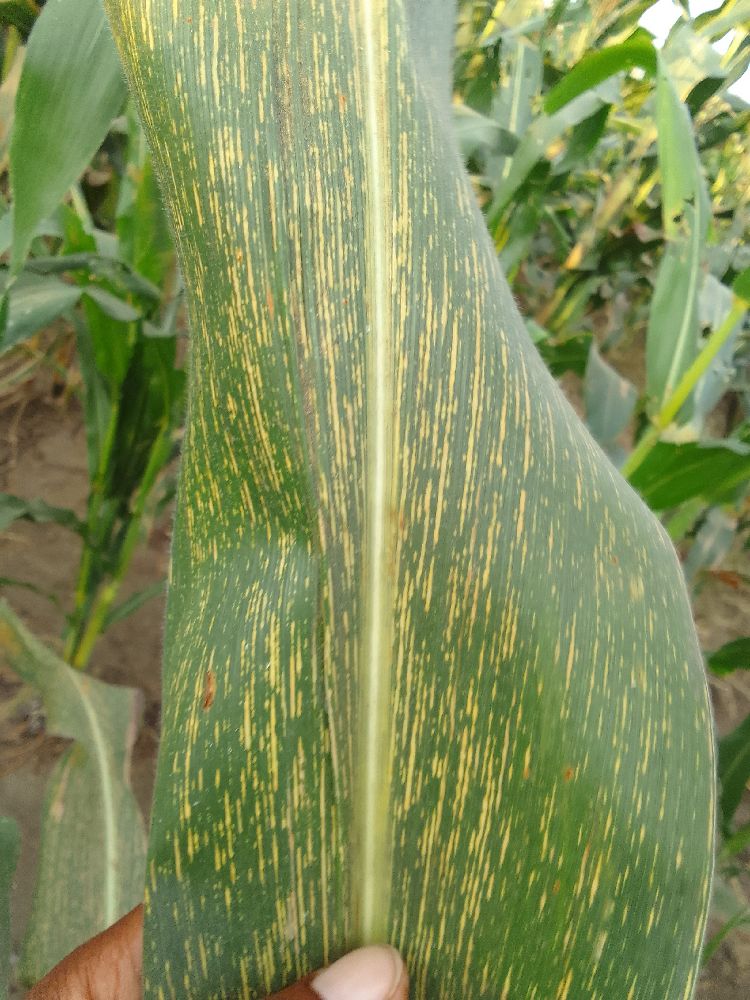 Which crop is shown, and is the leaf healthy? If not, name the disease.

maize, maize streak virus
